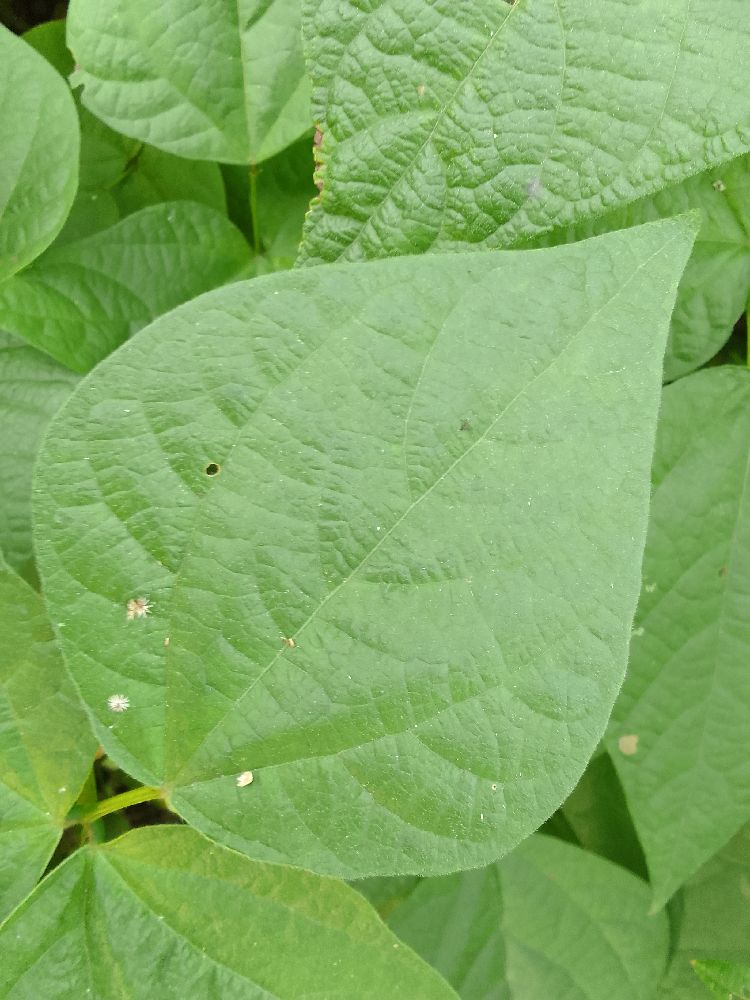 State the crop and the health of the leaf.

common bean, healthy
